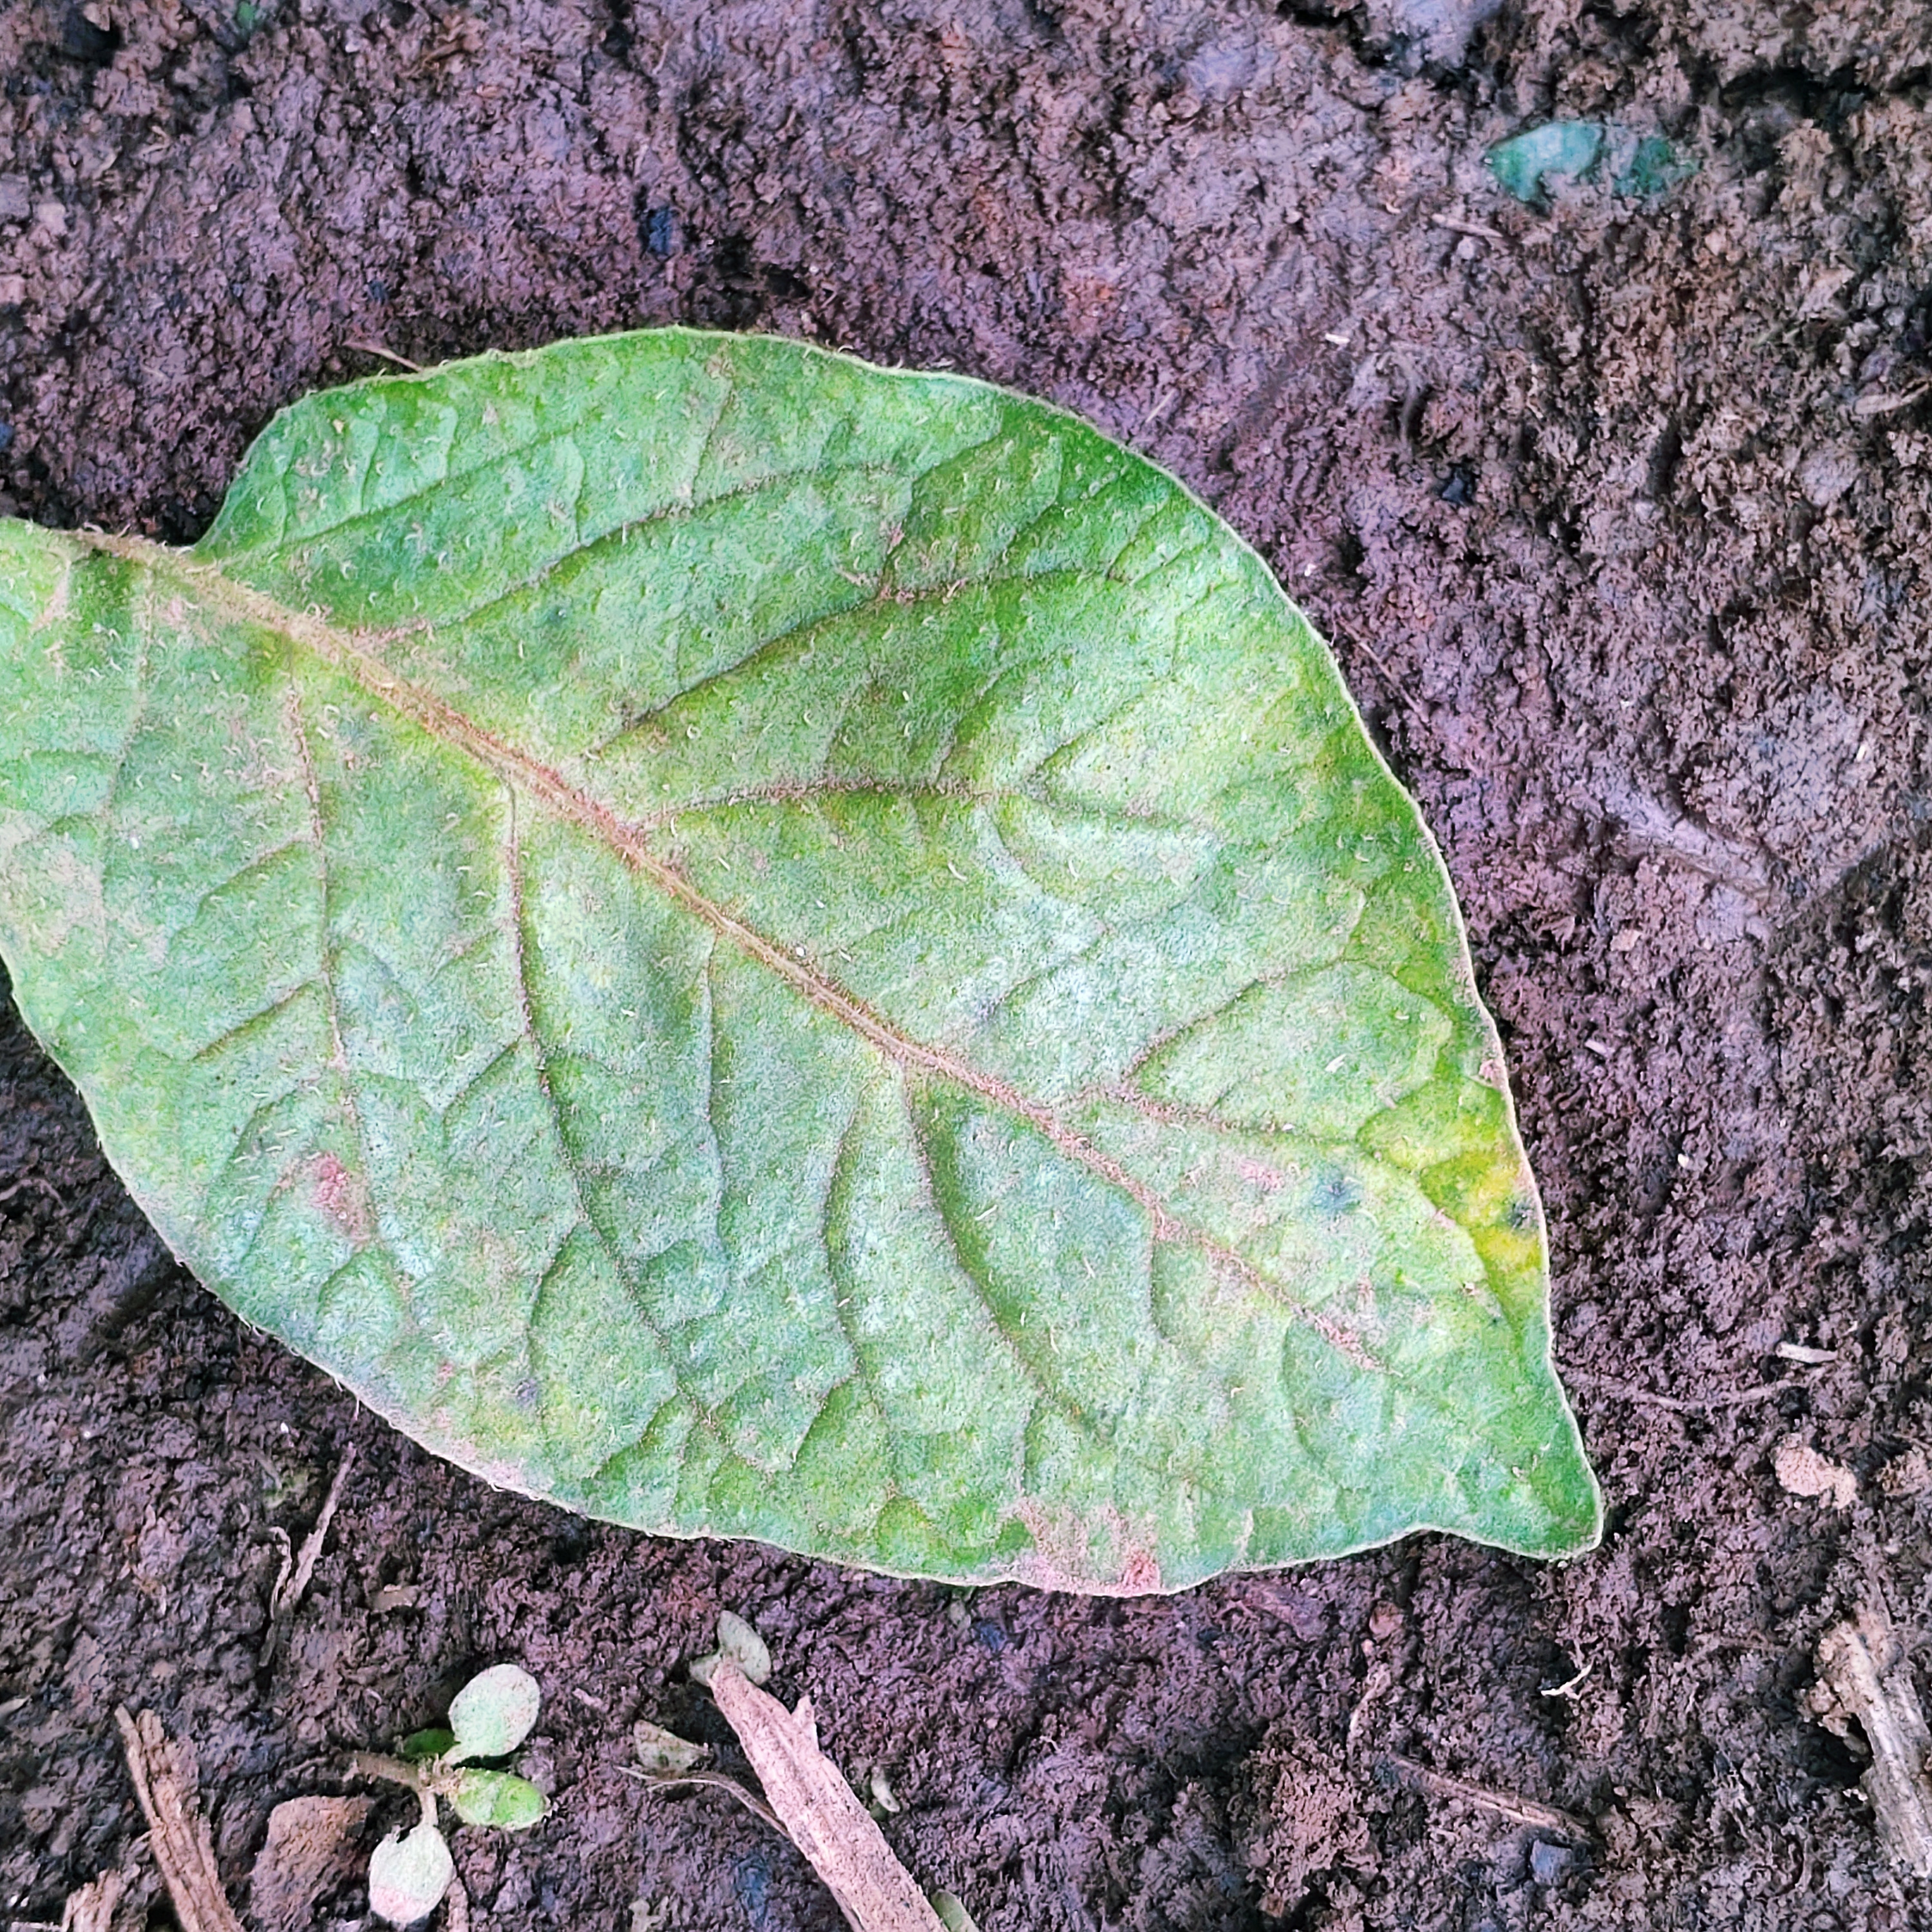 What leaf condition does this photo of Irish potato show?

late blight
